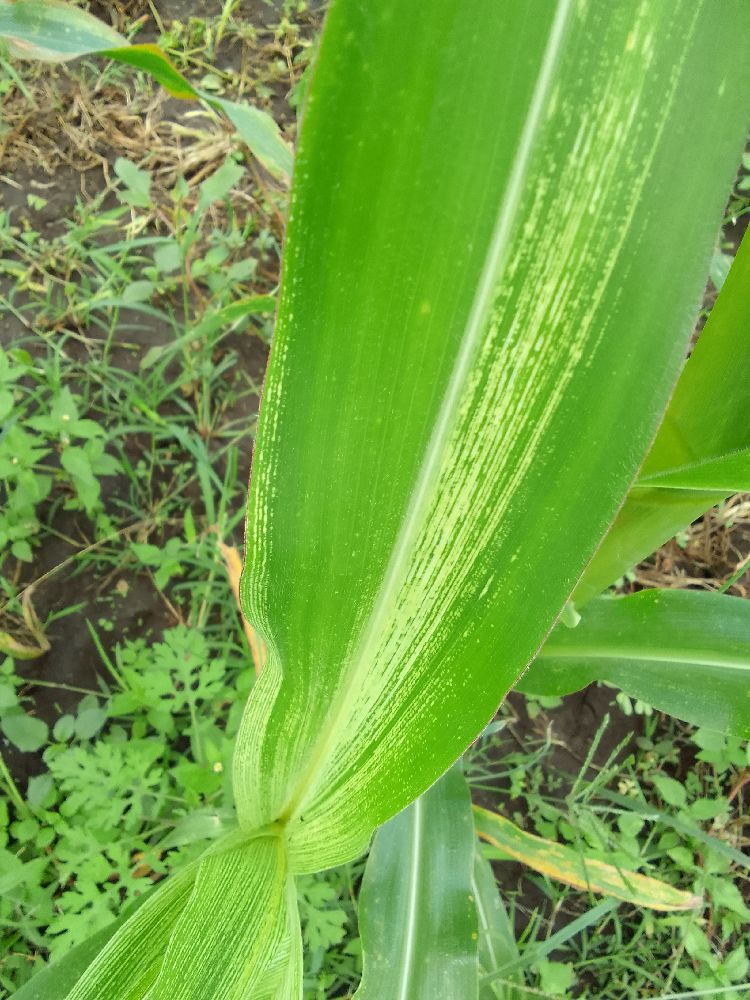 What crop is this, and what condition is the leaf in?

maize, maize streak virus
